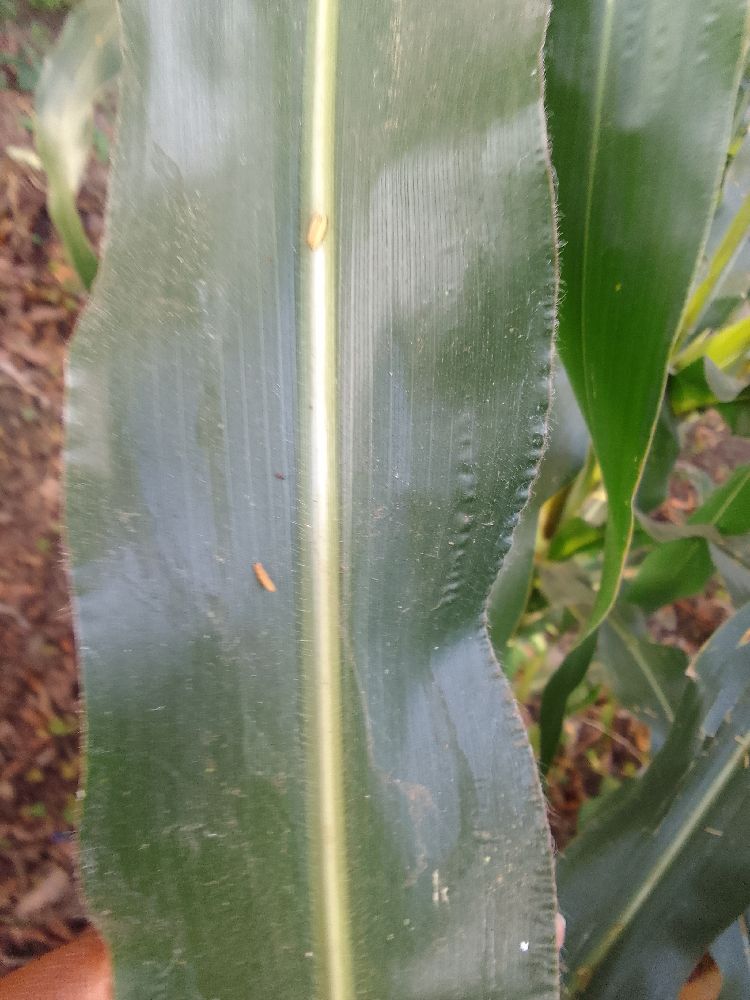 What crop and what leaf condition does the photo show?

maize, healthy
